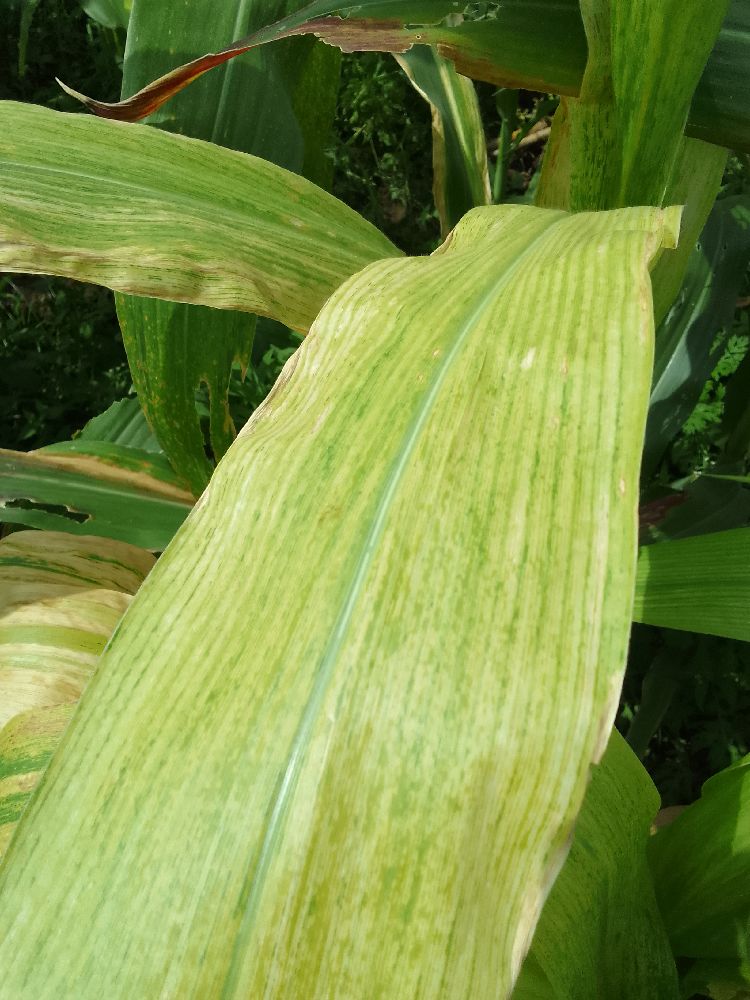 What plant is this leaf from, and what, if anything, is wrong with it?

maize, maize lethal necrosis
